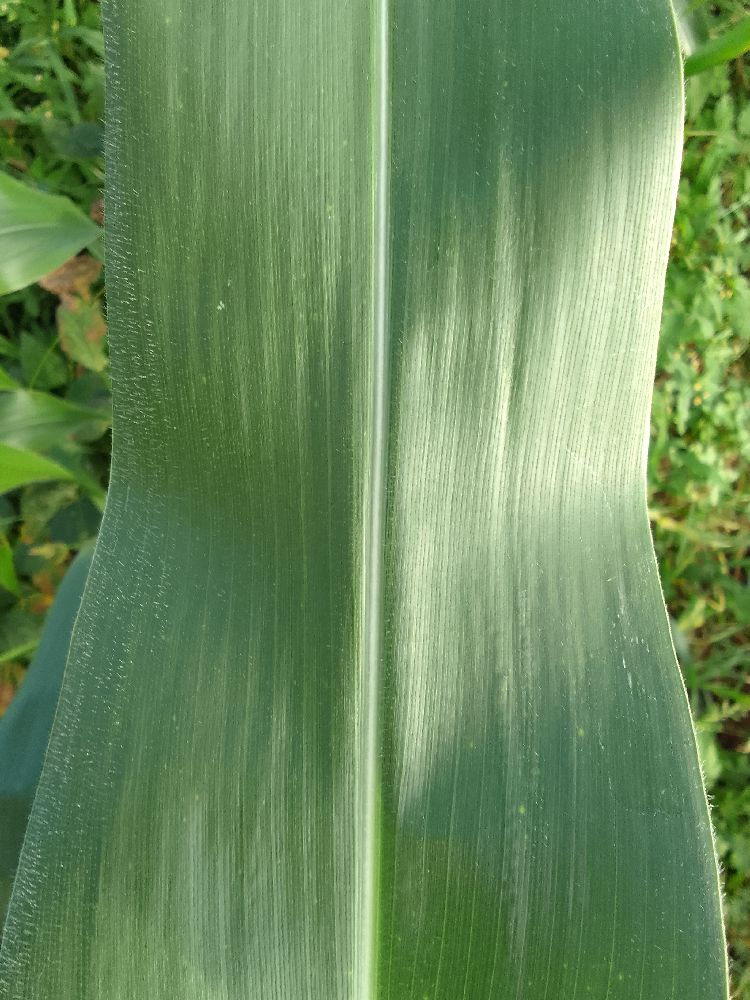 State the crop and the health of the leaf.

maize, healthy
